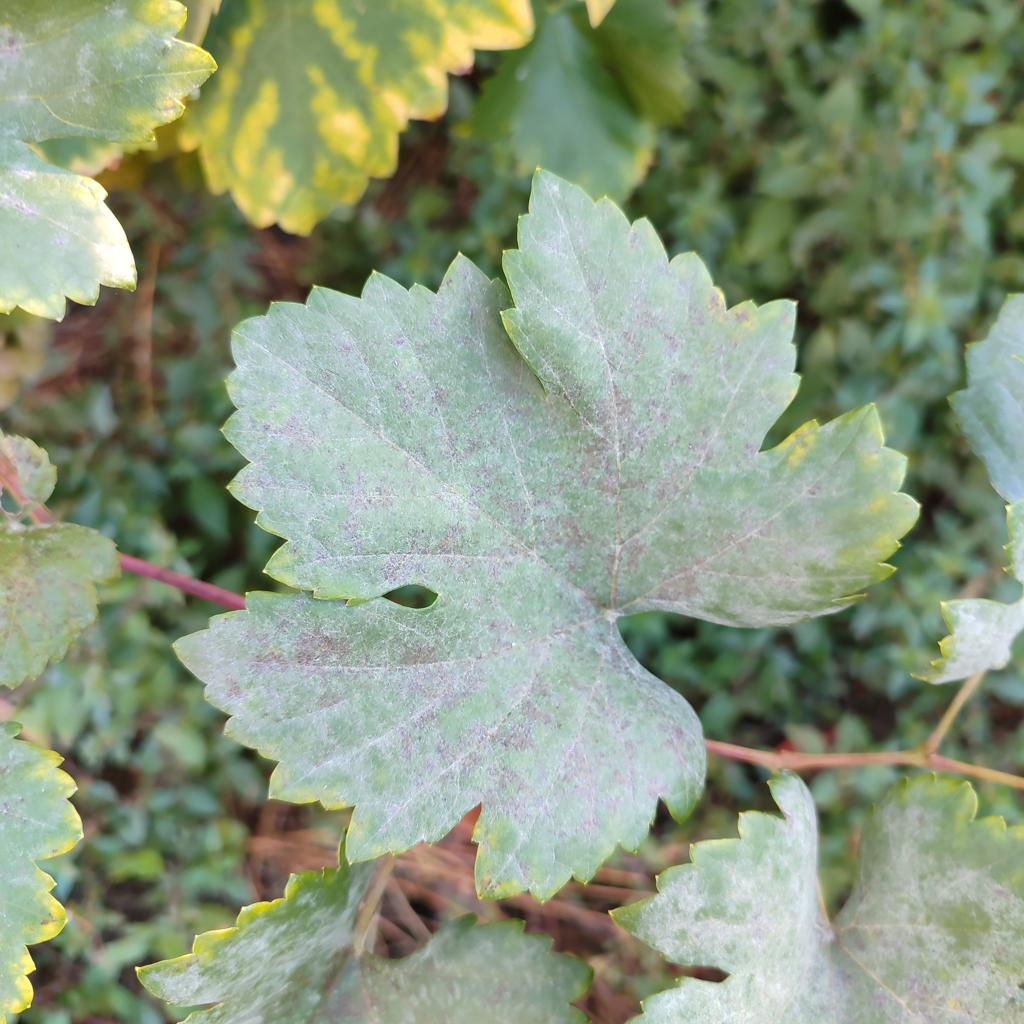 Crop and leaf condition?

grapevine, powdery mildew
